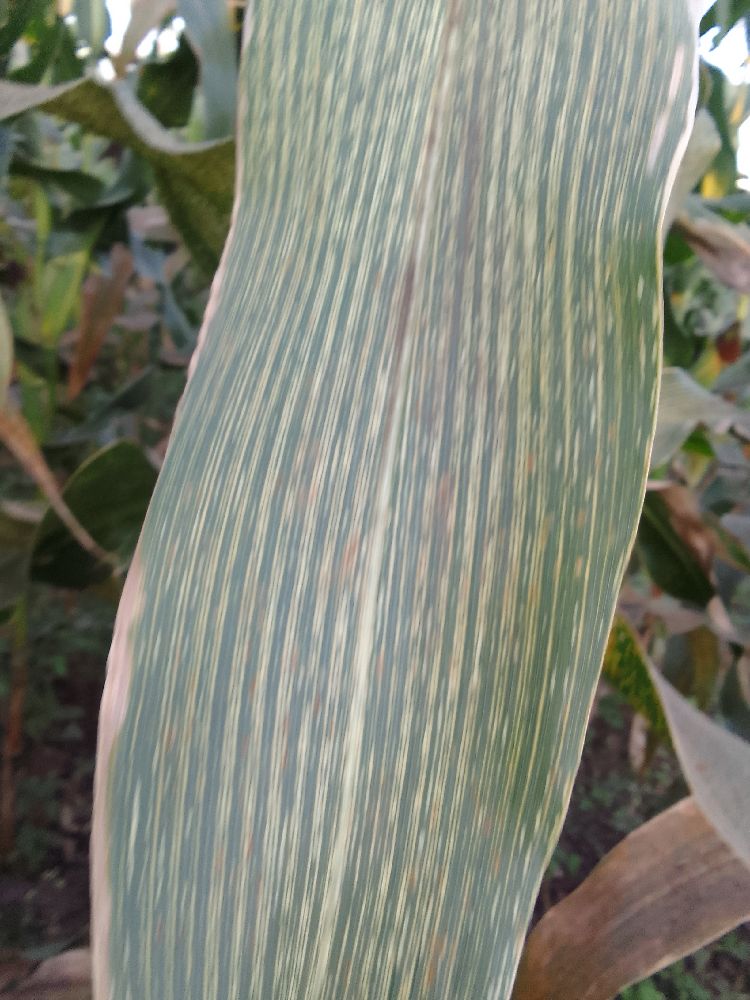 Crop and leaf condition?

maize, maize streak virus
